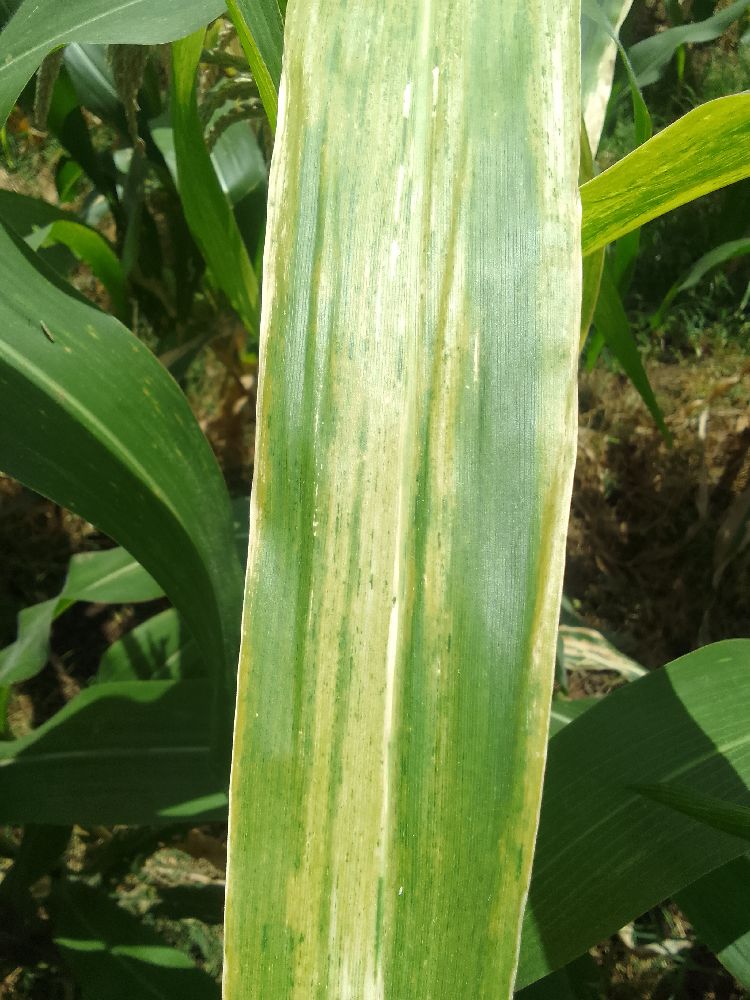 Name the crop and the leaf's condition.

maize, maize lethal necrosis
